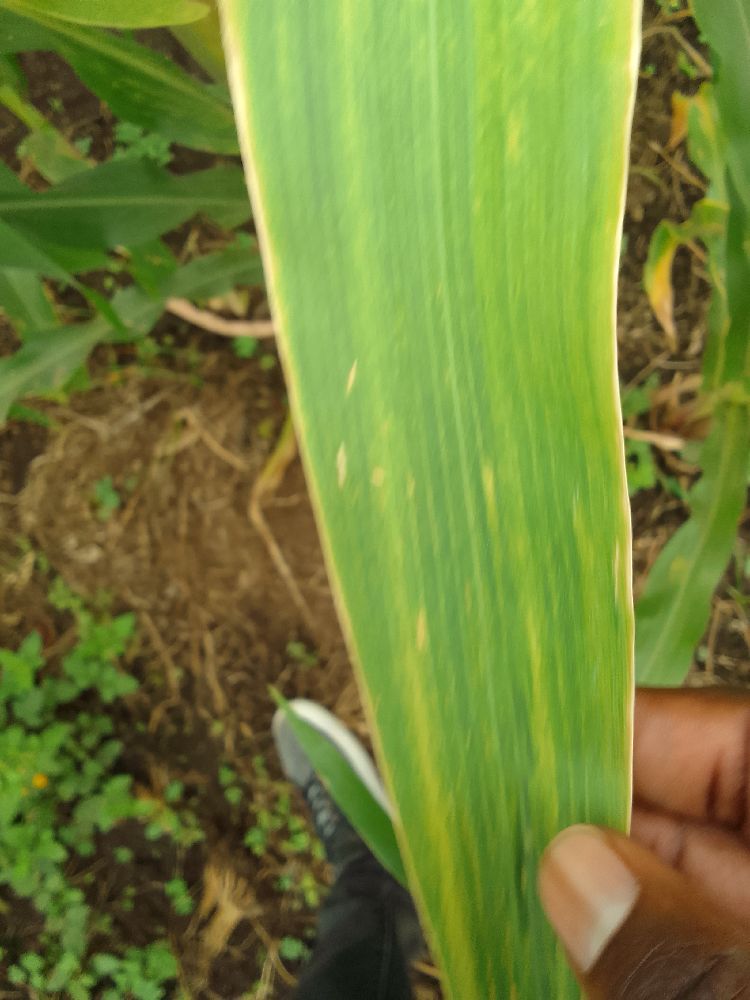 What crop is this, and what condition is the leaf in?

maize, maize lethal necrosis
